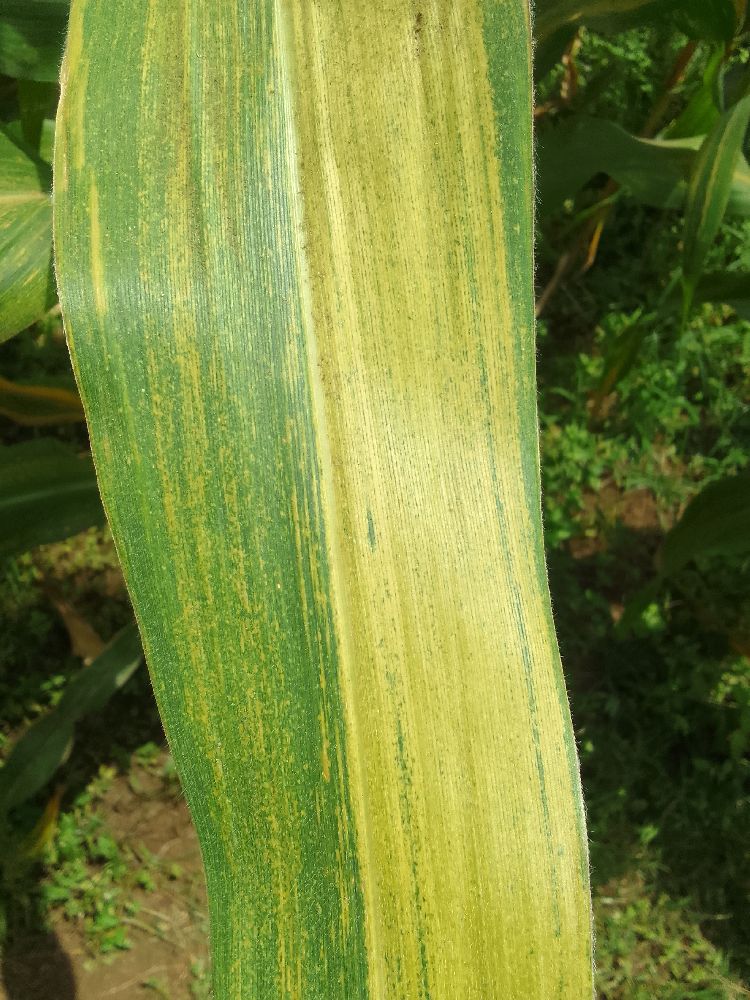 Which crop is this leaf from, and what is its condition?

maize, maize lethal necrosis
